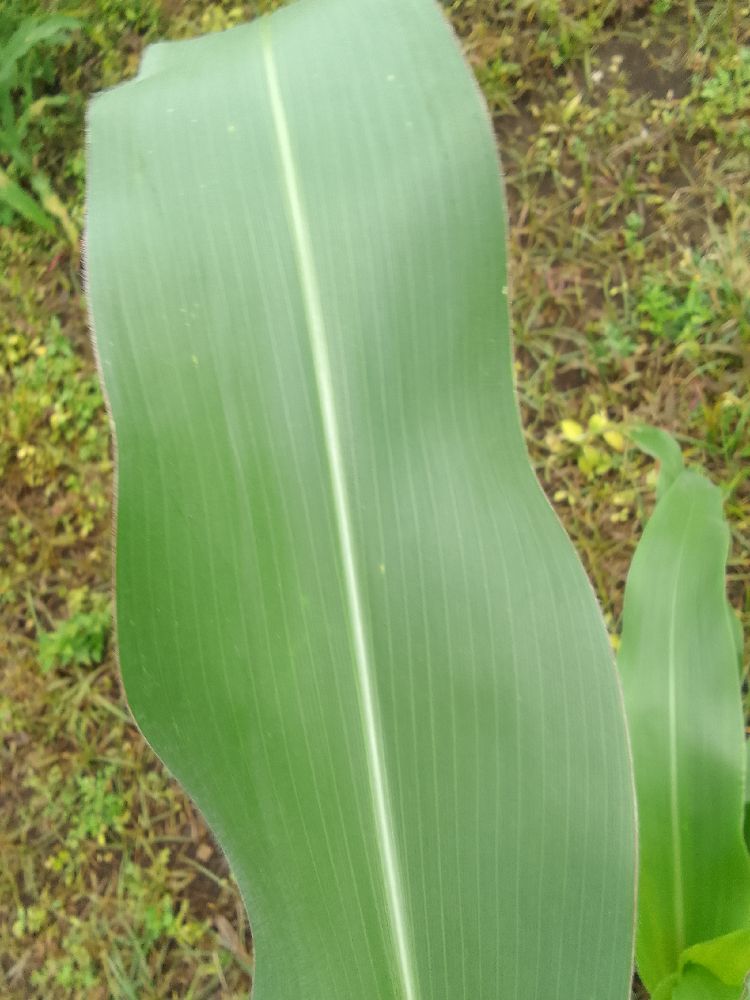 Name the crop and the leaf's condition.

maize, healthy
